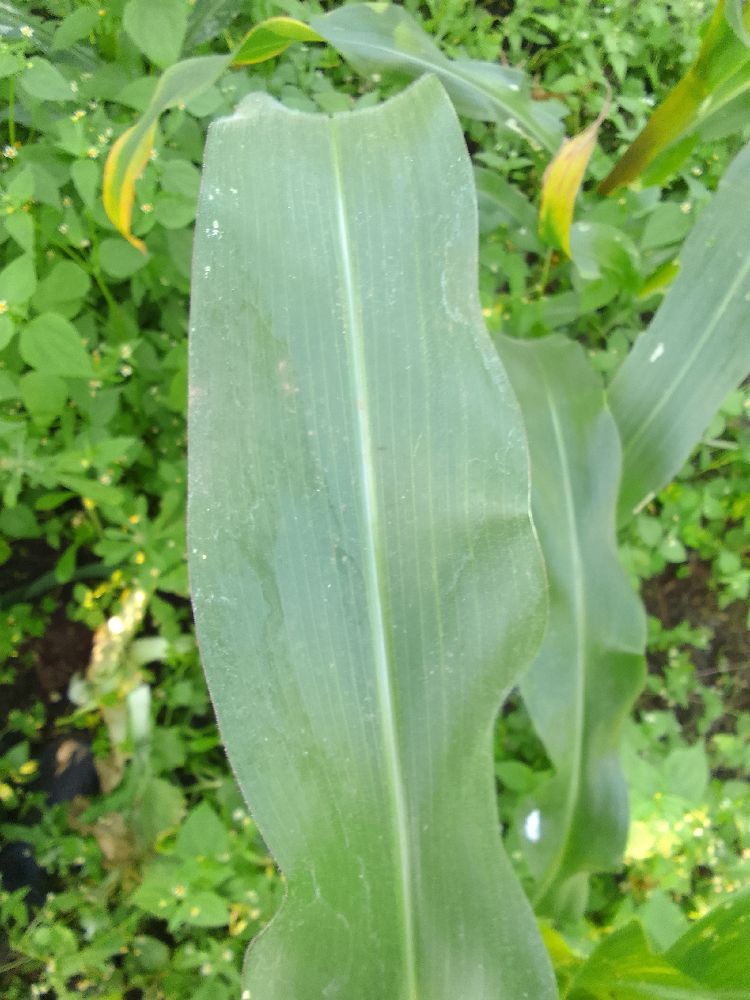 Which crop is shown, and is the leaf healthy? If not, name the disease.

maize, healthy
